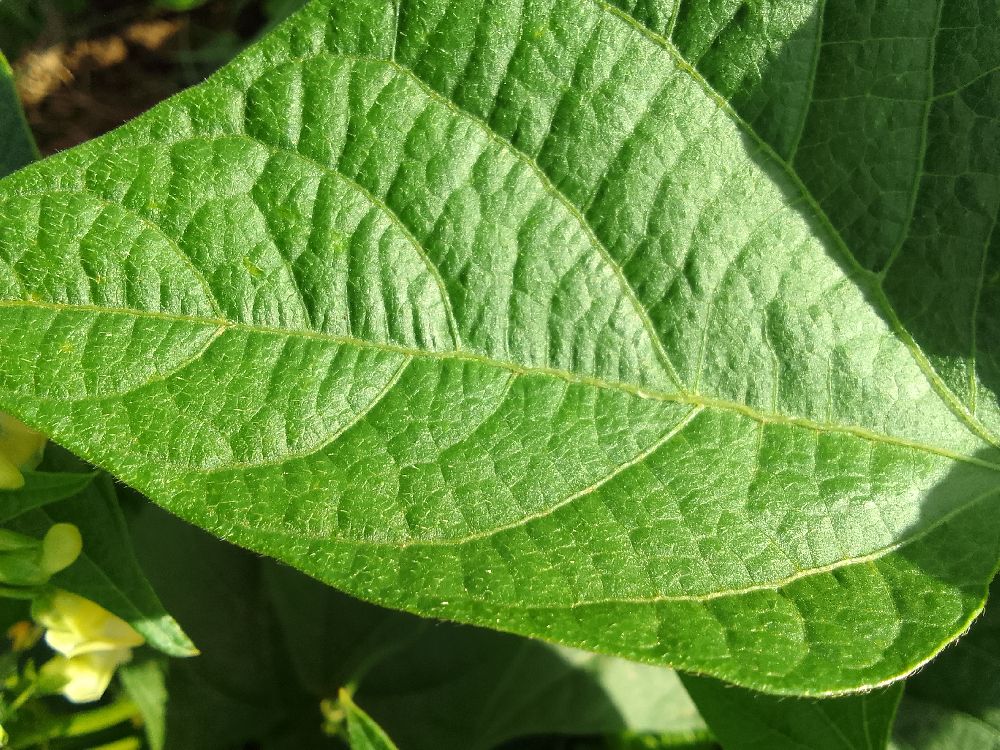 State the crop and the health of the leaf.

common bean, healthy
